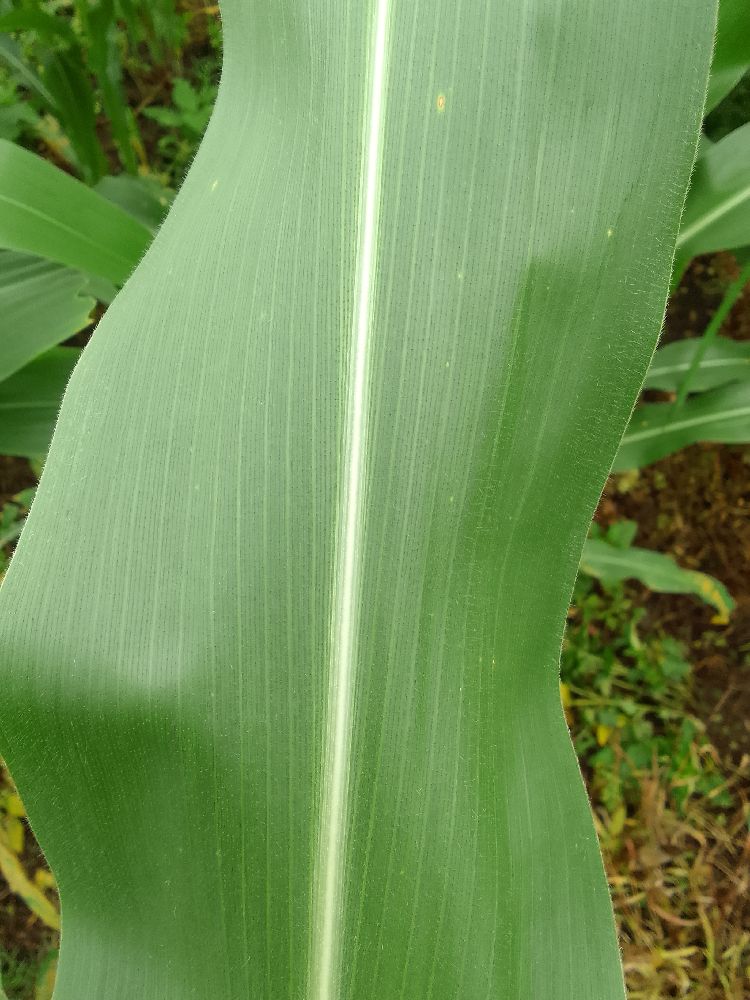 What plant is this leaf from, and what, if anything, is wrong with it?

maize, healthy
